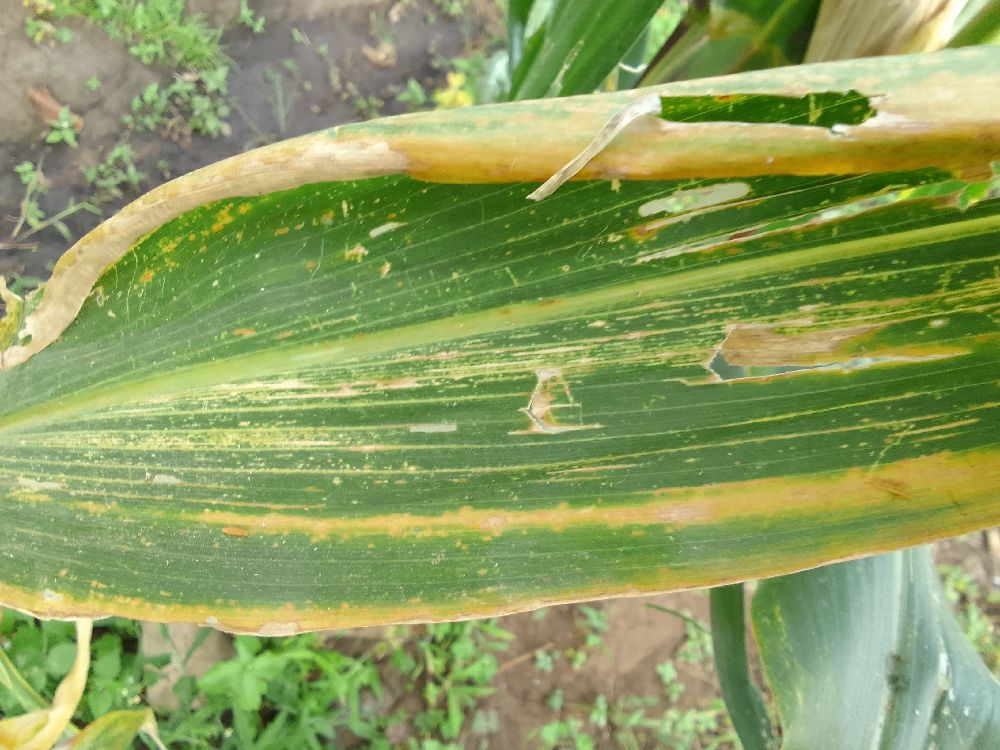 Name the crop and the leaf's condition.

maize, maize lethal necrosis
